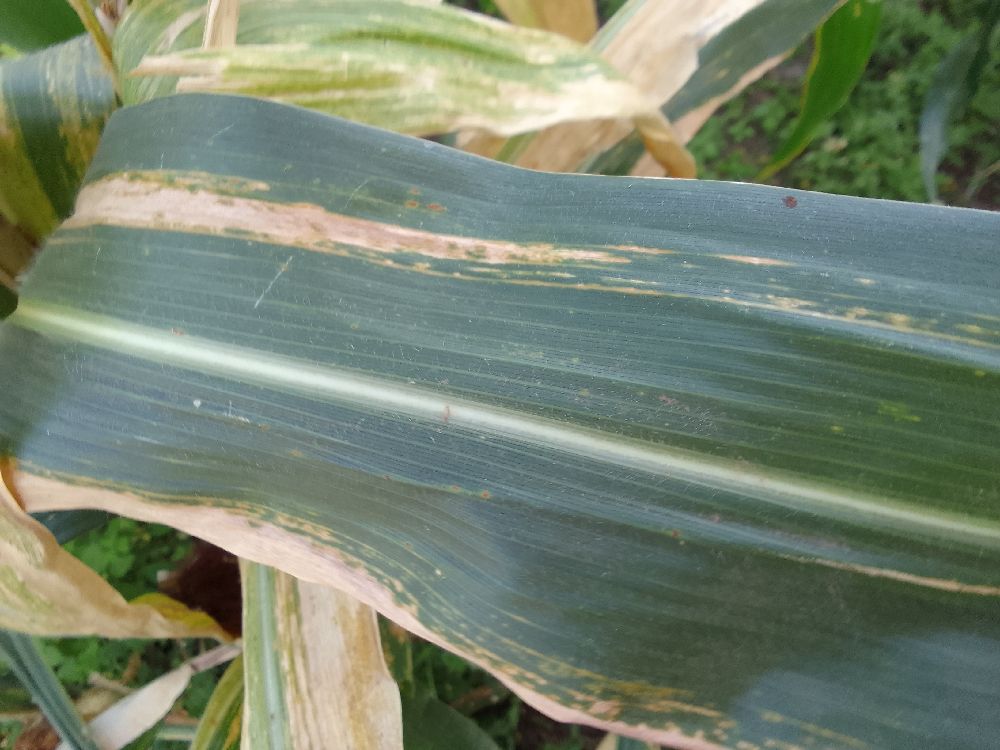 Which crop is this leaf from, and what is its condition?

maize, maize lethal necrosis
